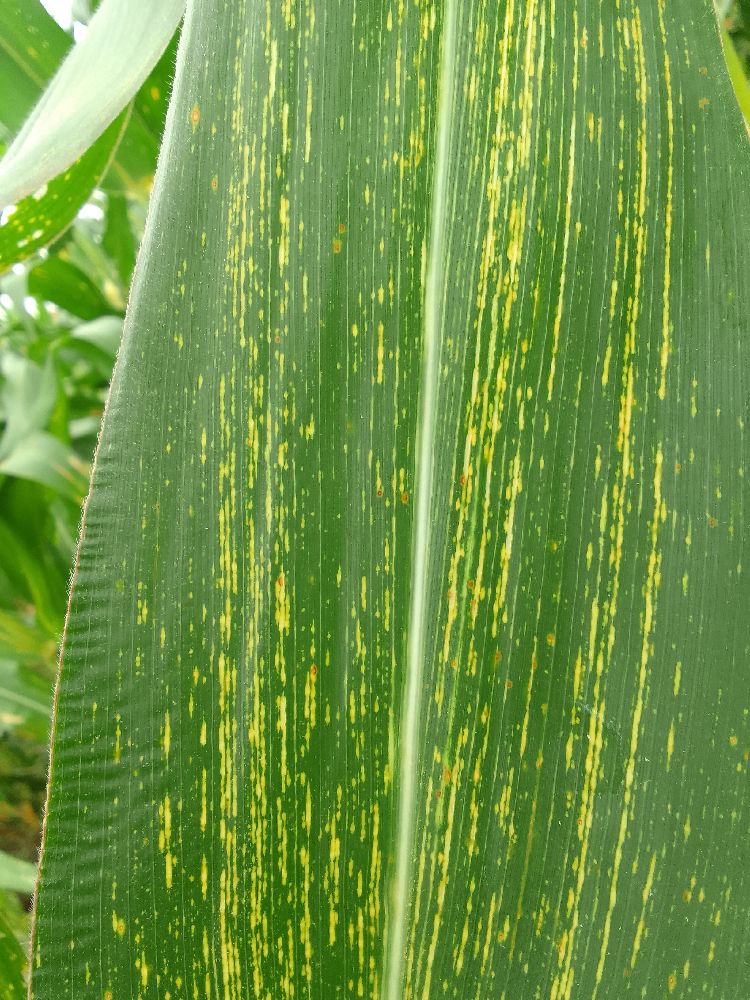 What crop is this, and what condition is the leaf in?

maize, maize streak virus
